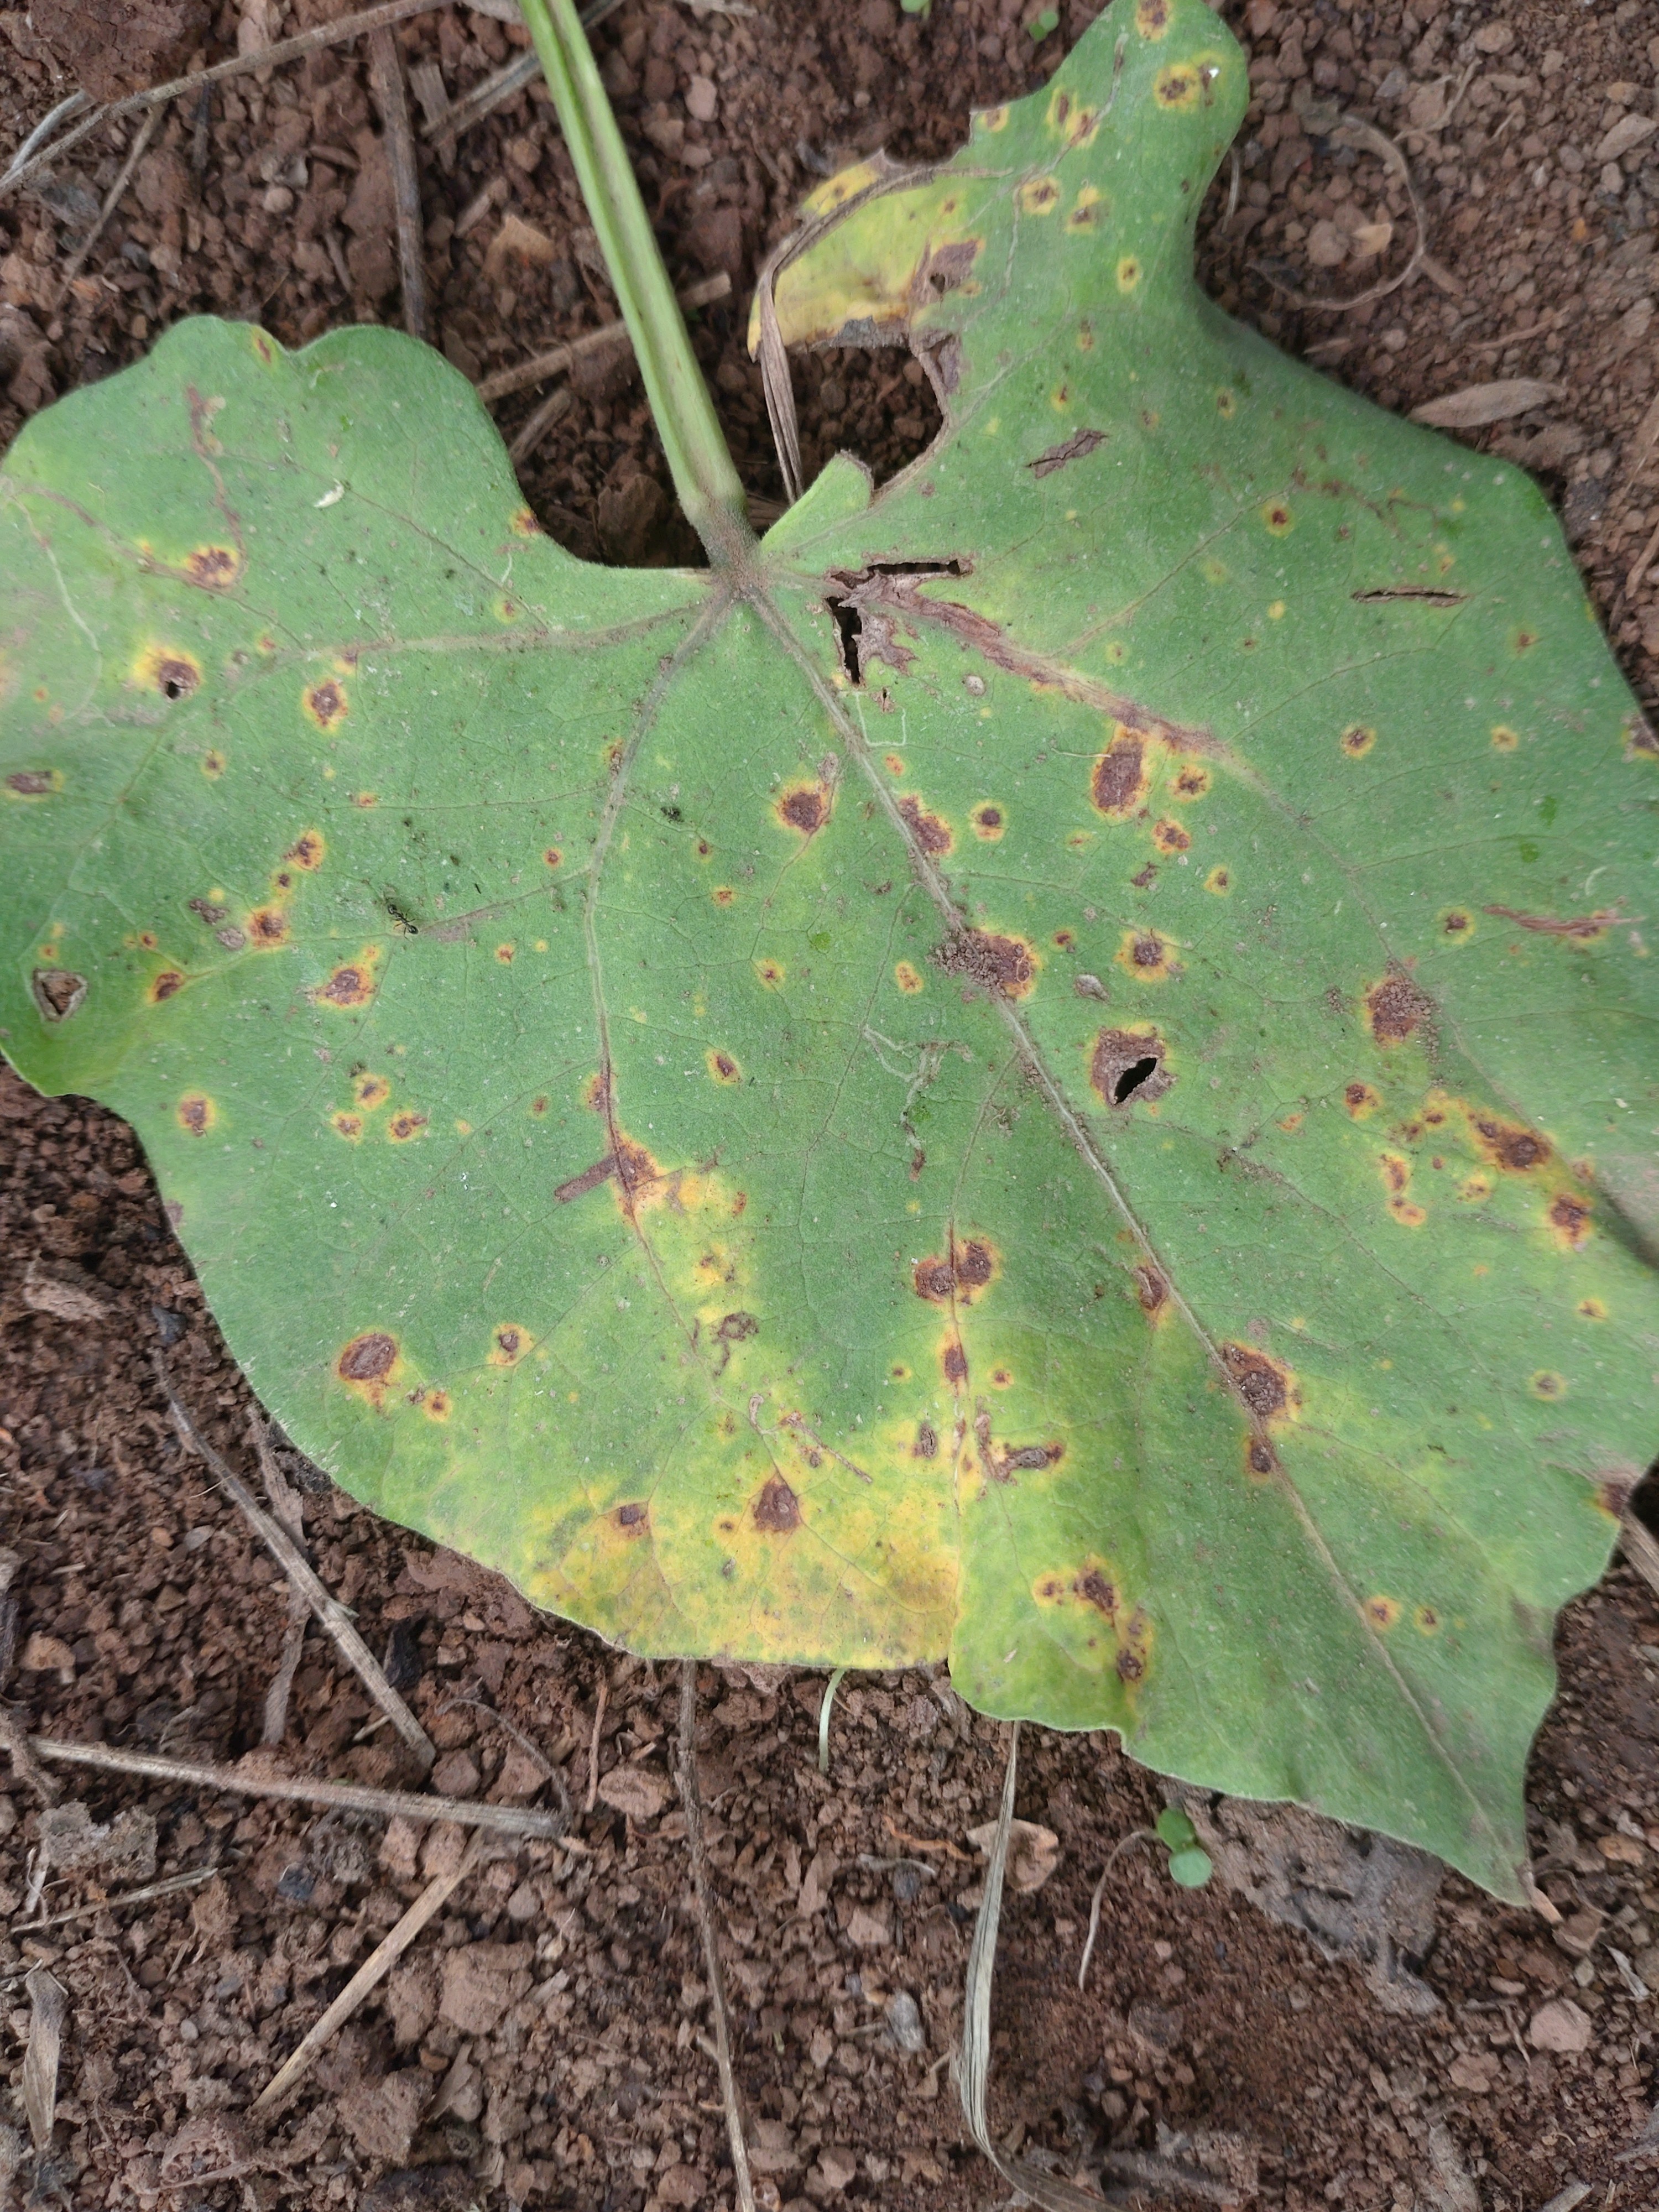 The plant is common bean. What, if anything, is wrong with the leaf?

rust
